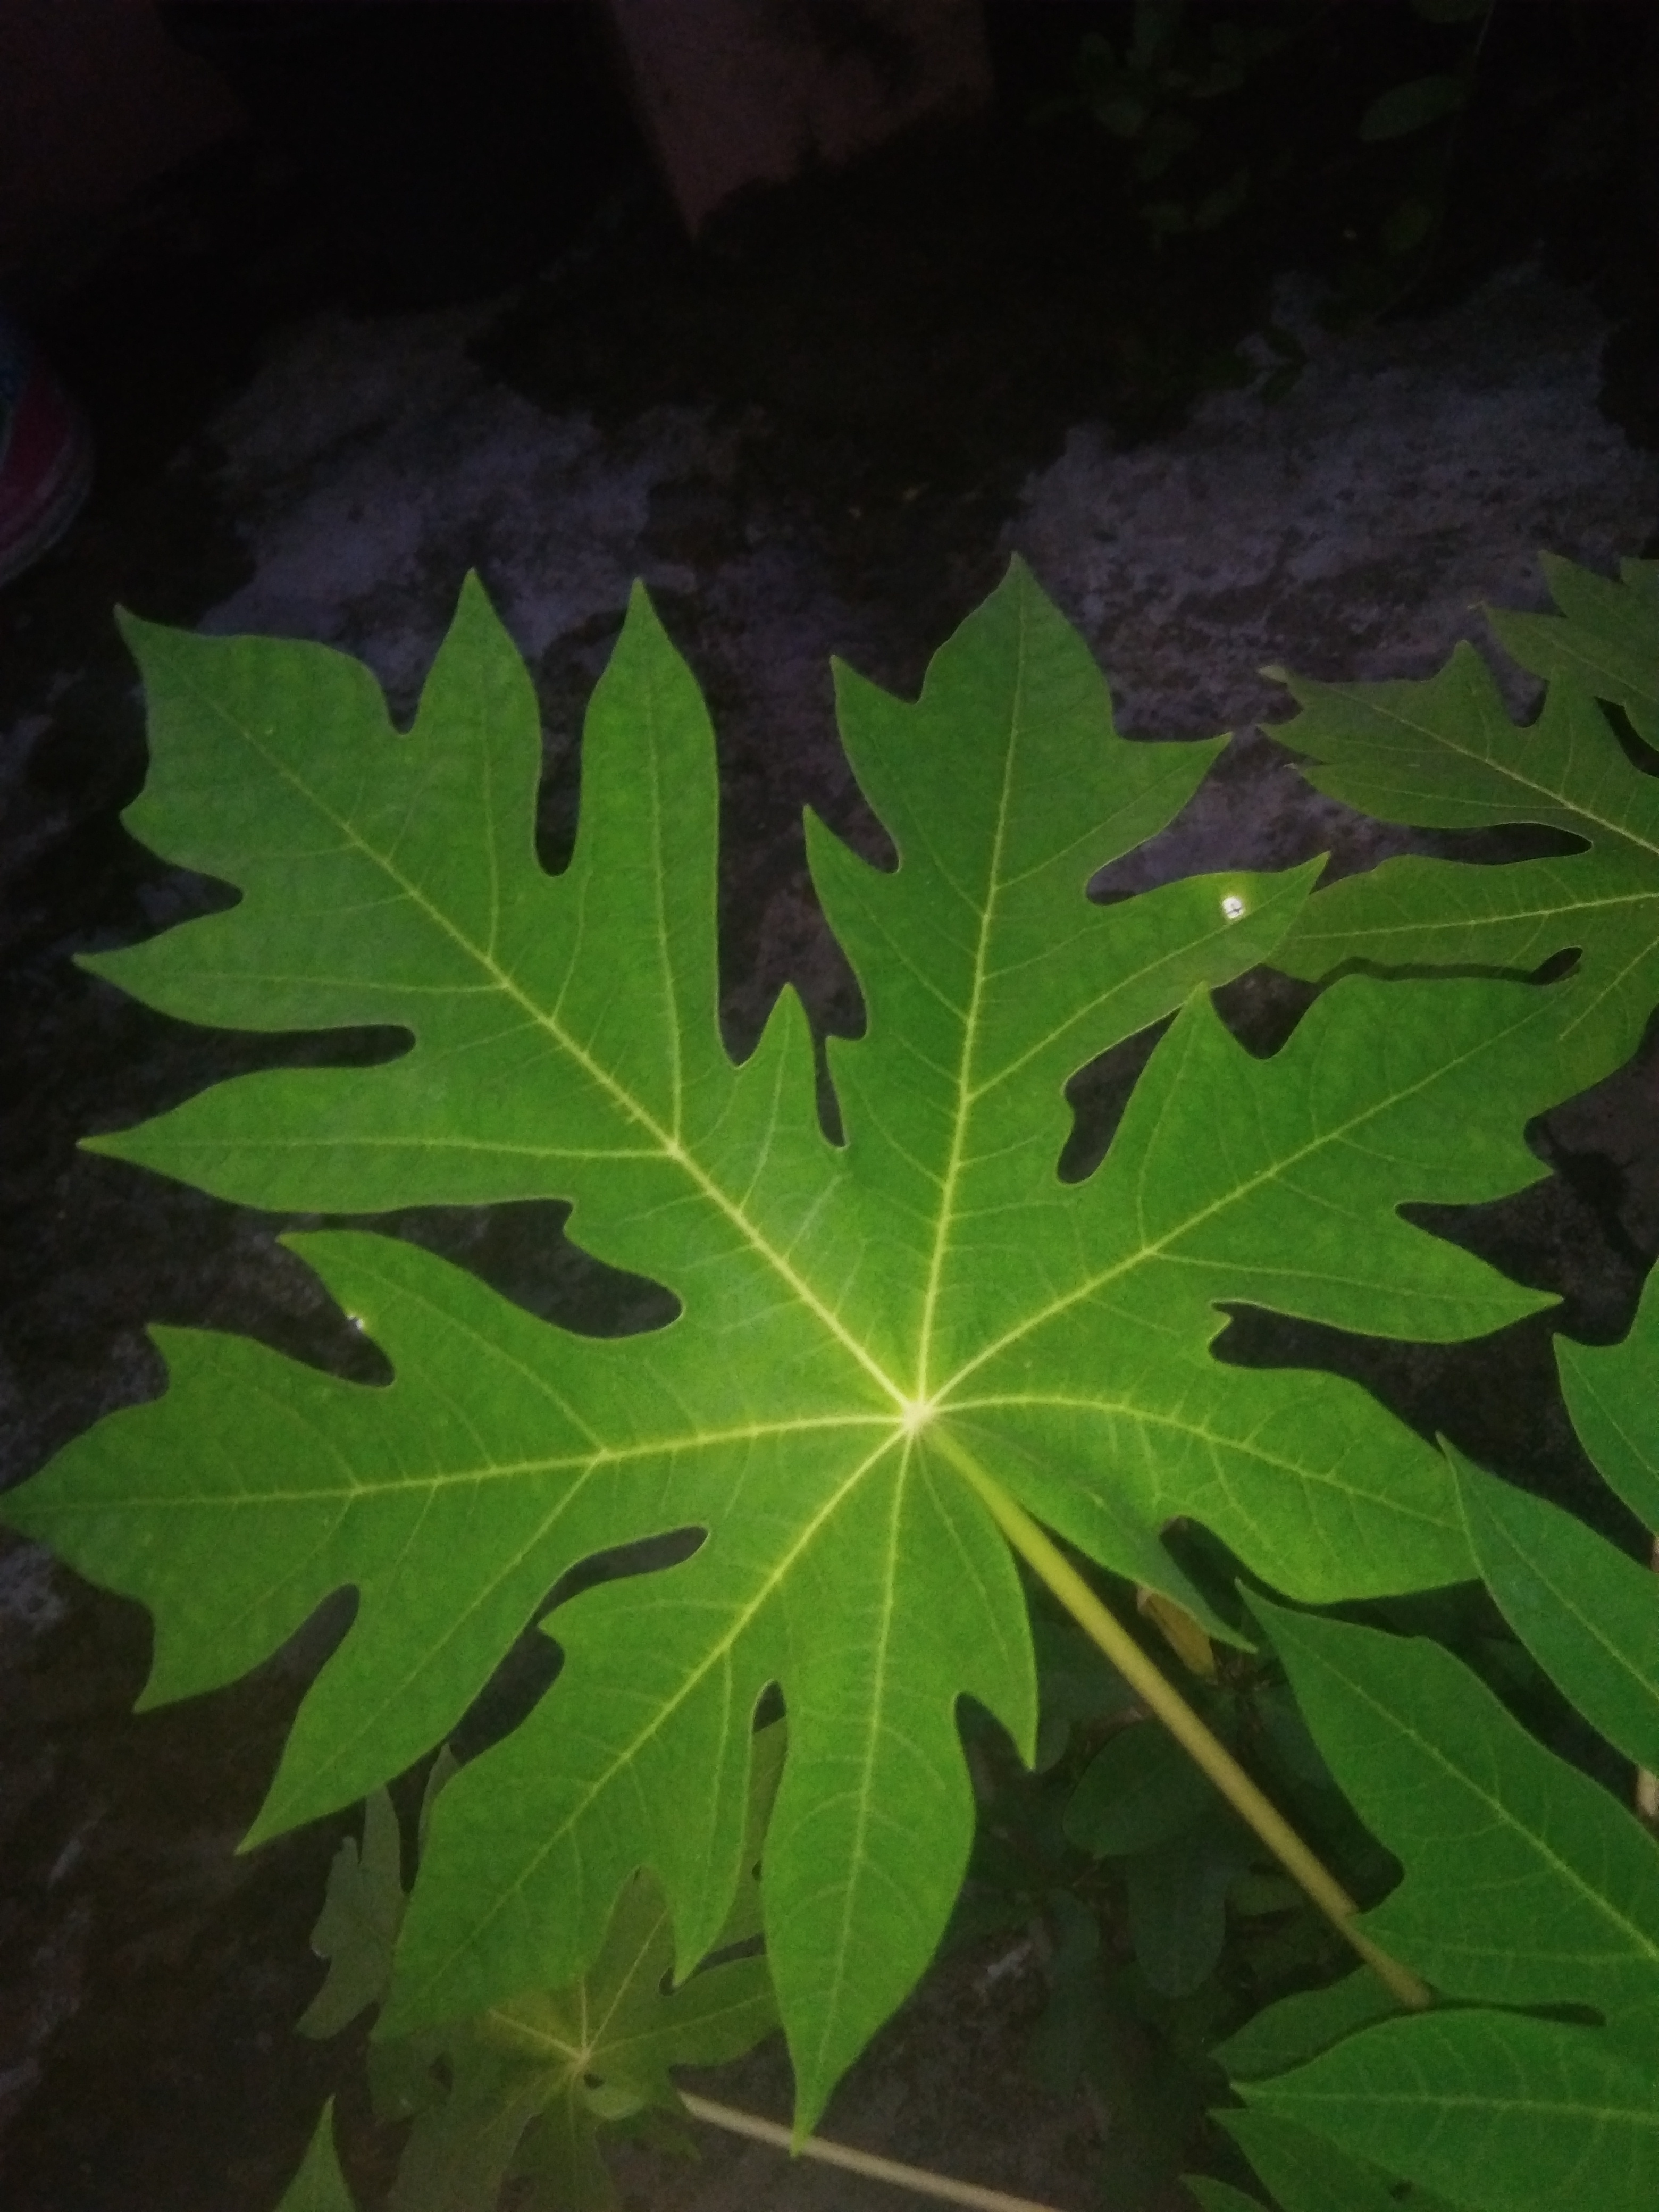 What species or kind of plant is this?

papaya
